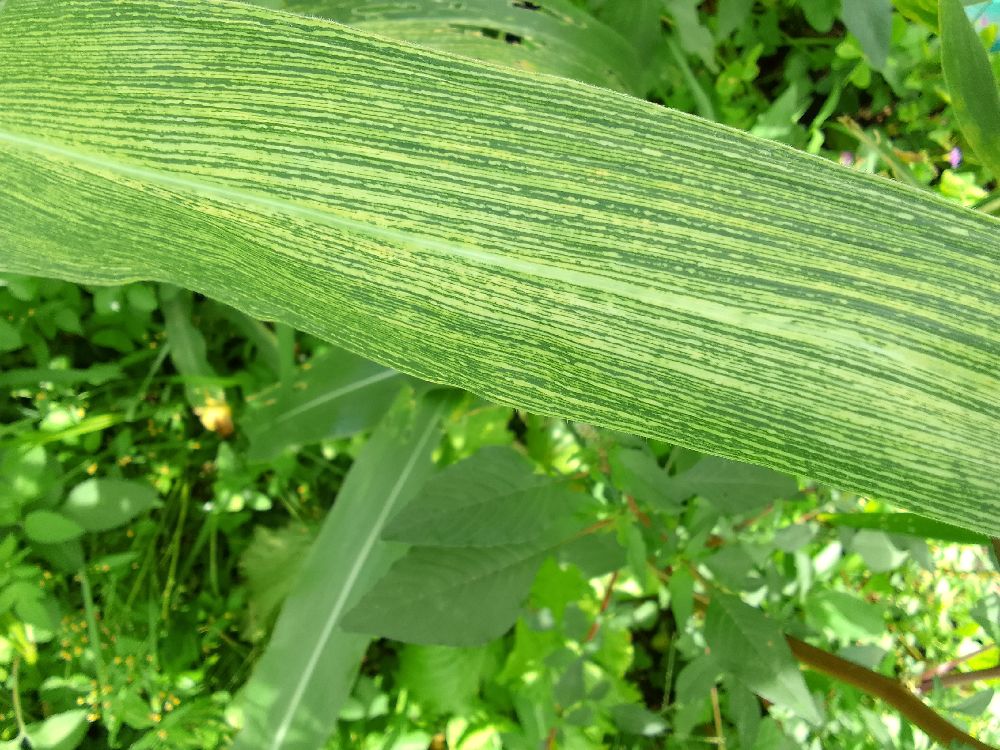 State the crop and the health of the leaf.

maize, maize streak virus
